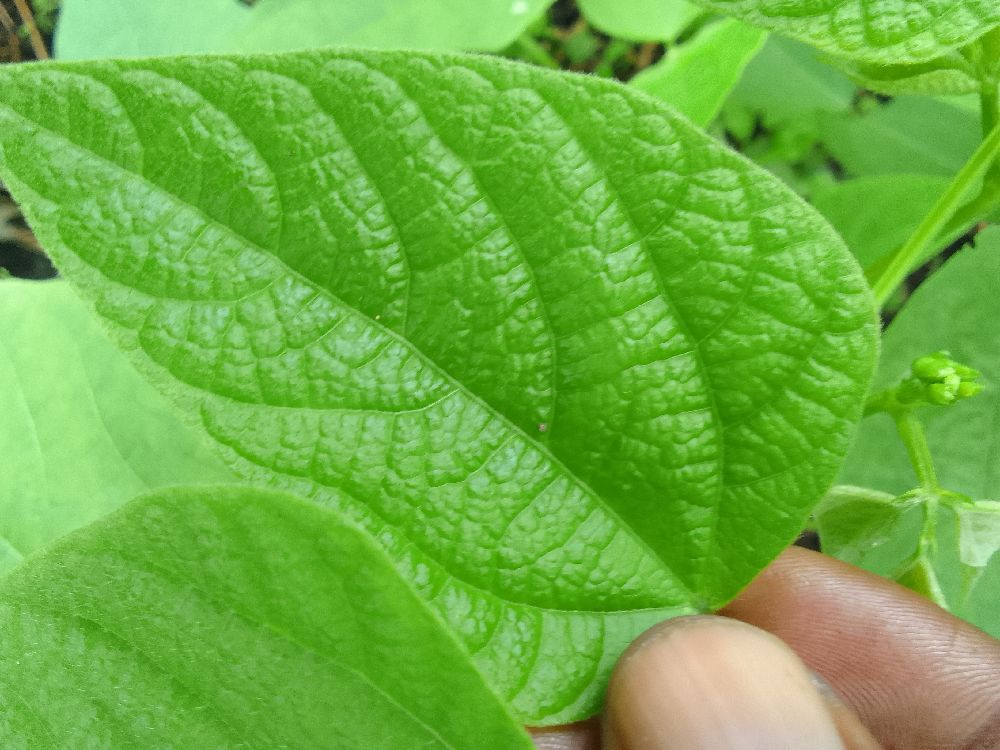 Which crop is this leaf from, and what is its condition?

common bean, healthy
